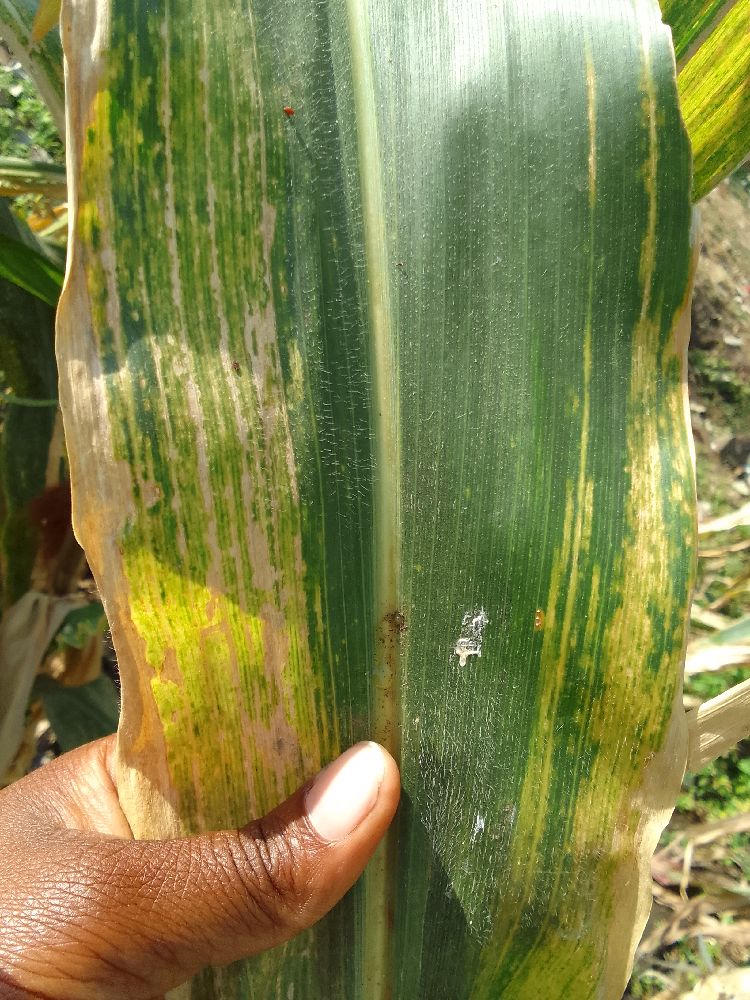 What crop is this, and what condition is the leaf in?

maize, maize lethal necrosis
